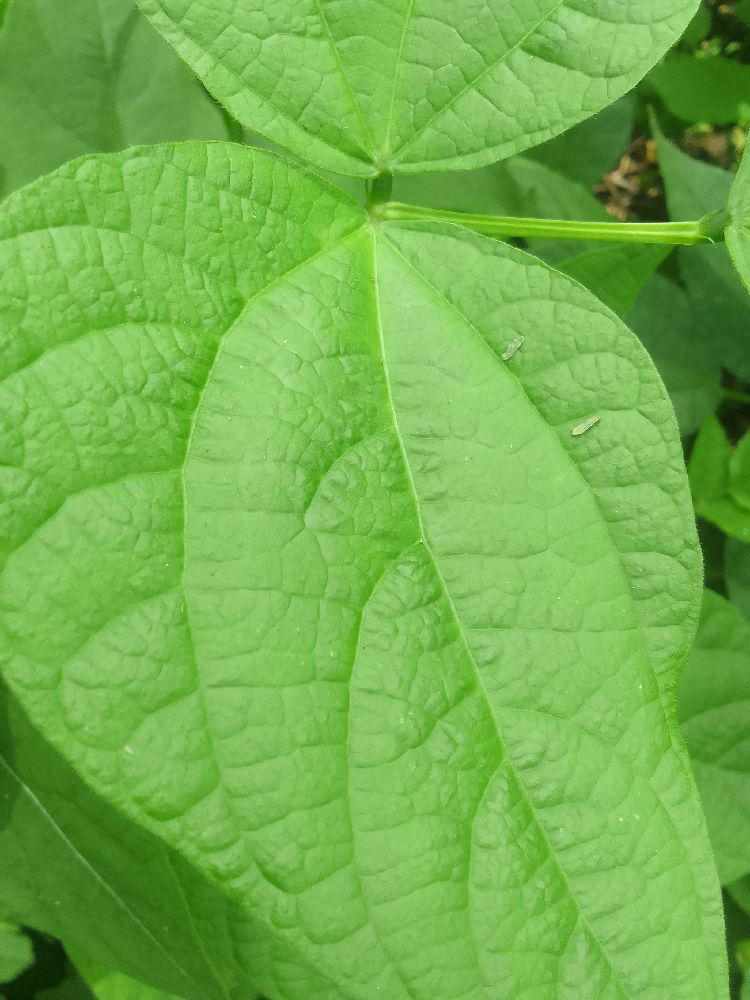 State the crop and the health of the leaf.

common bean, healthy
